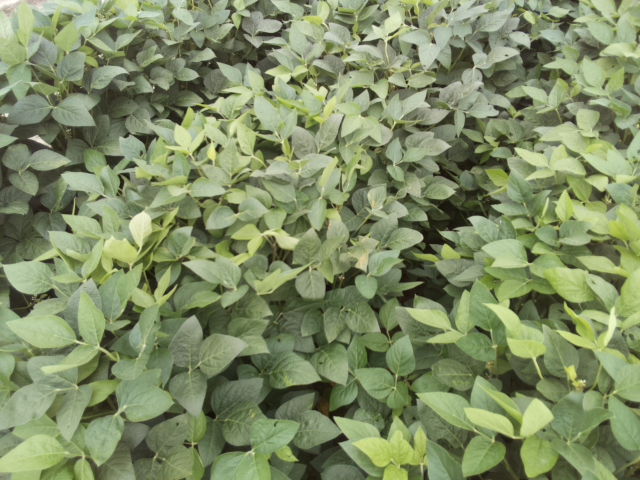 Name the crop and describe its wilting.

soybean, leaves with no wilting
